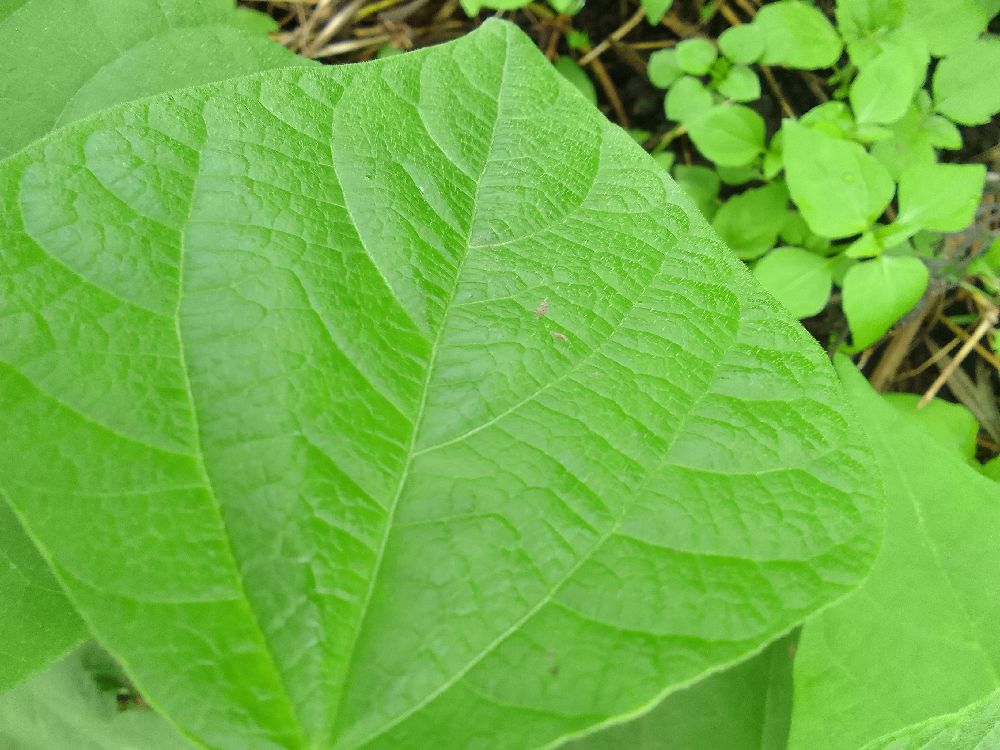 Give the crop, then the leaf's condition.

common bean, healthy
